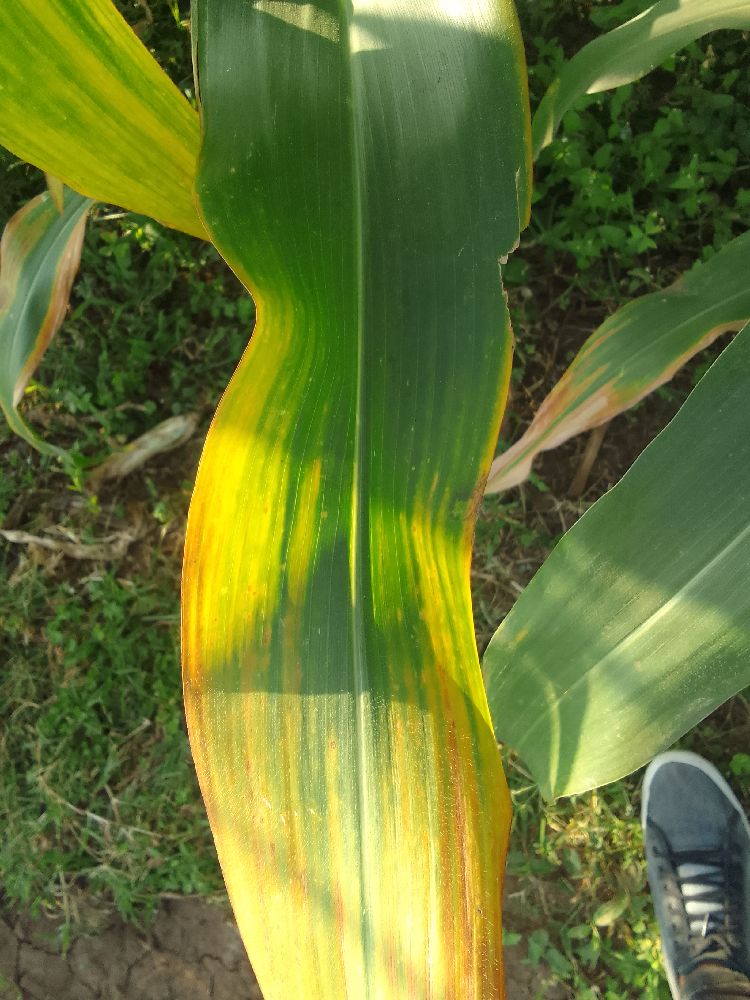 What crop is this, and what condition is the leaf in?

maize, maize lethal necrosis
